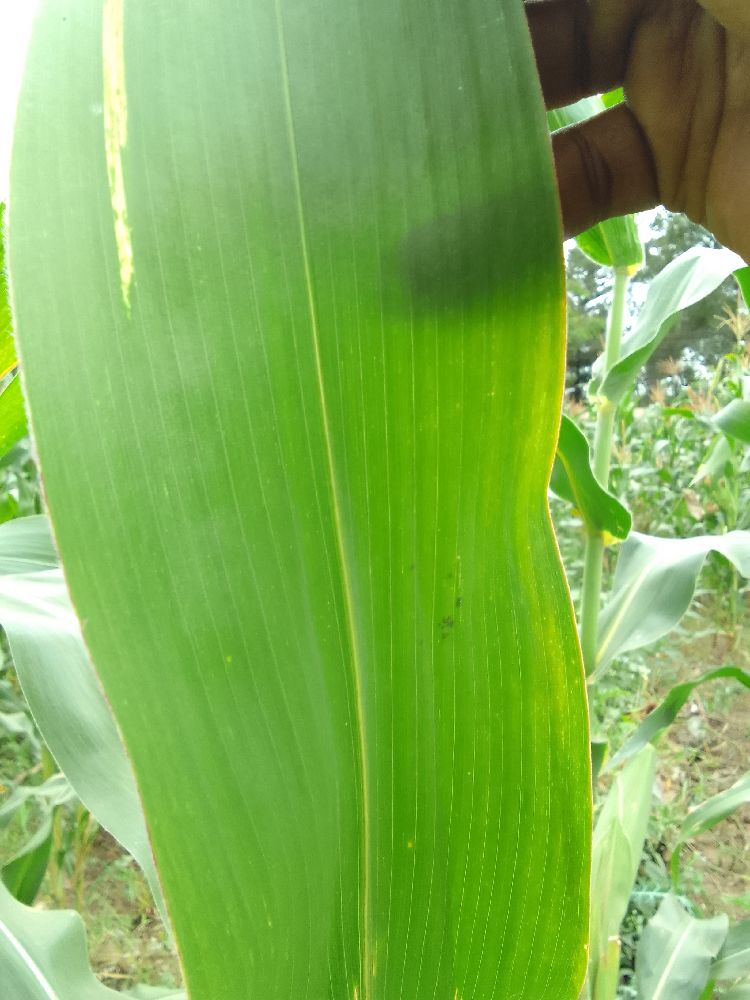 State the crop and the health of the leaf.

maize, healthy
